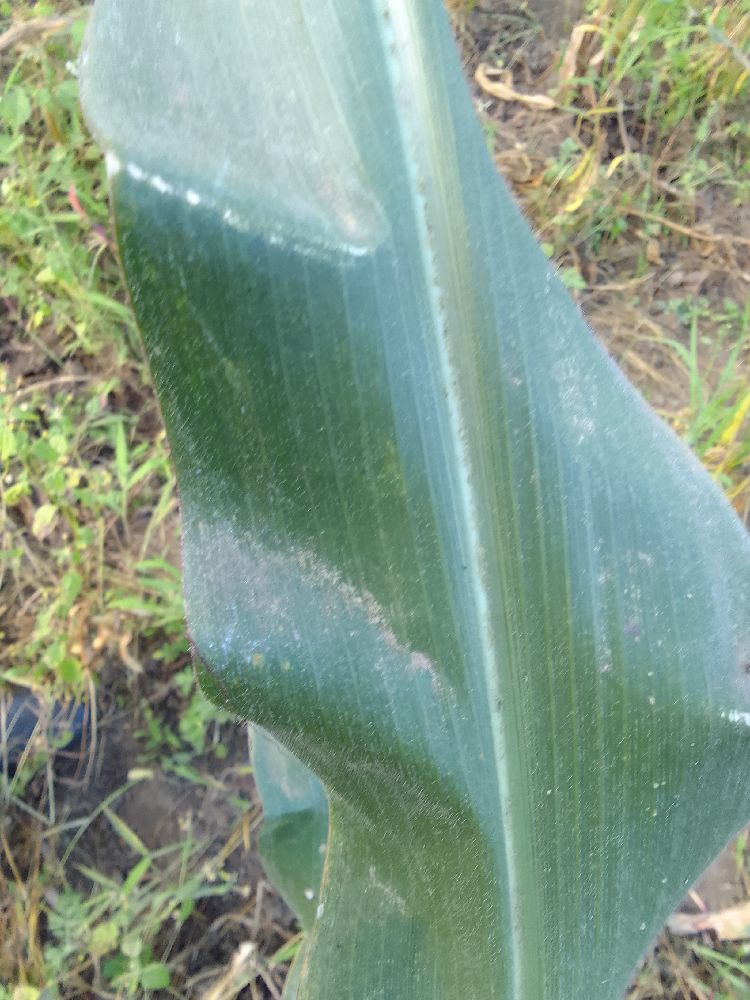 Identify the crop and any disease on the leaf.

maize, healthy
